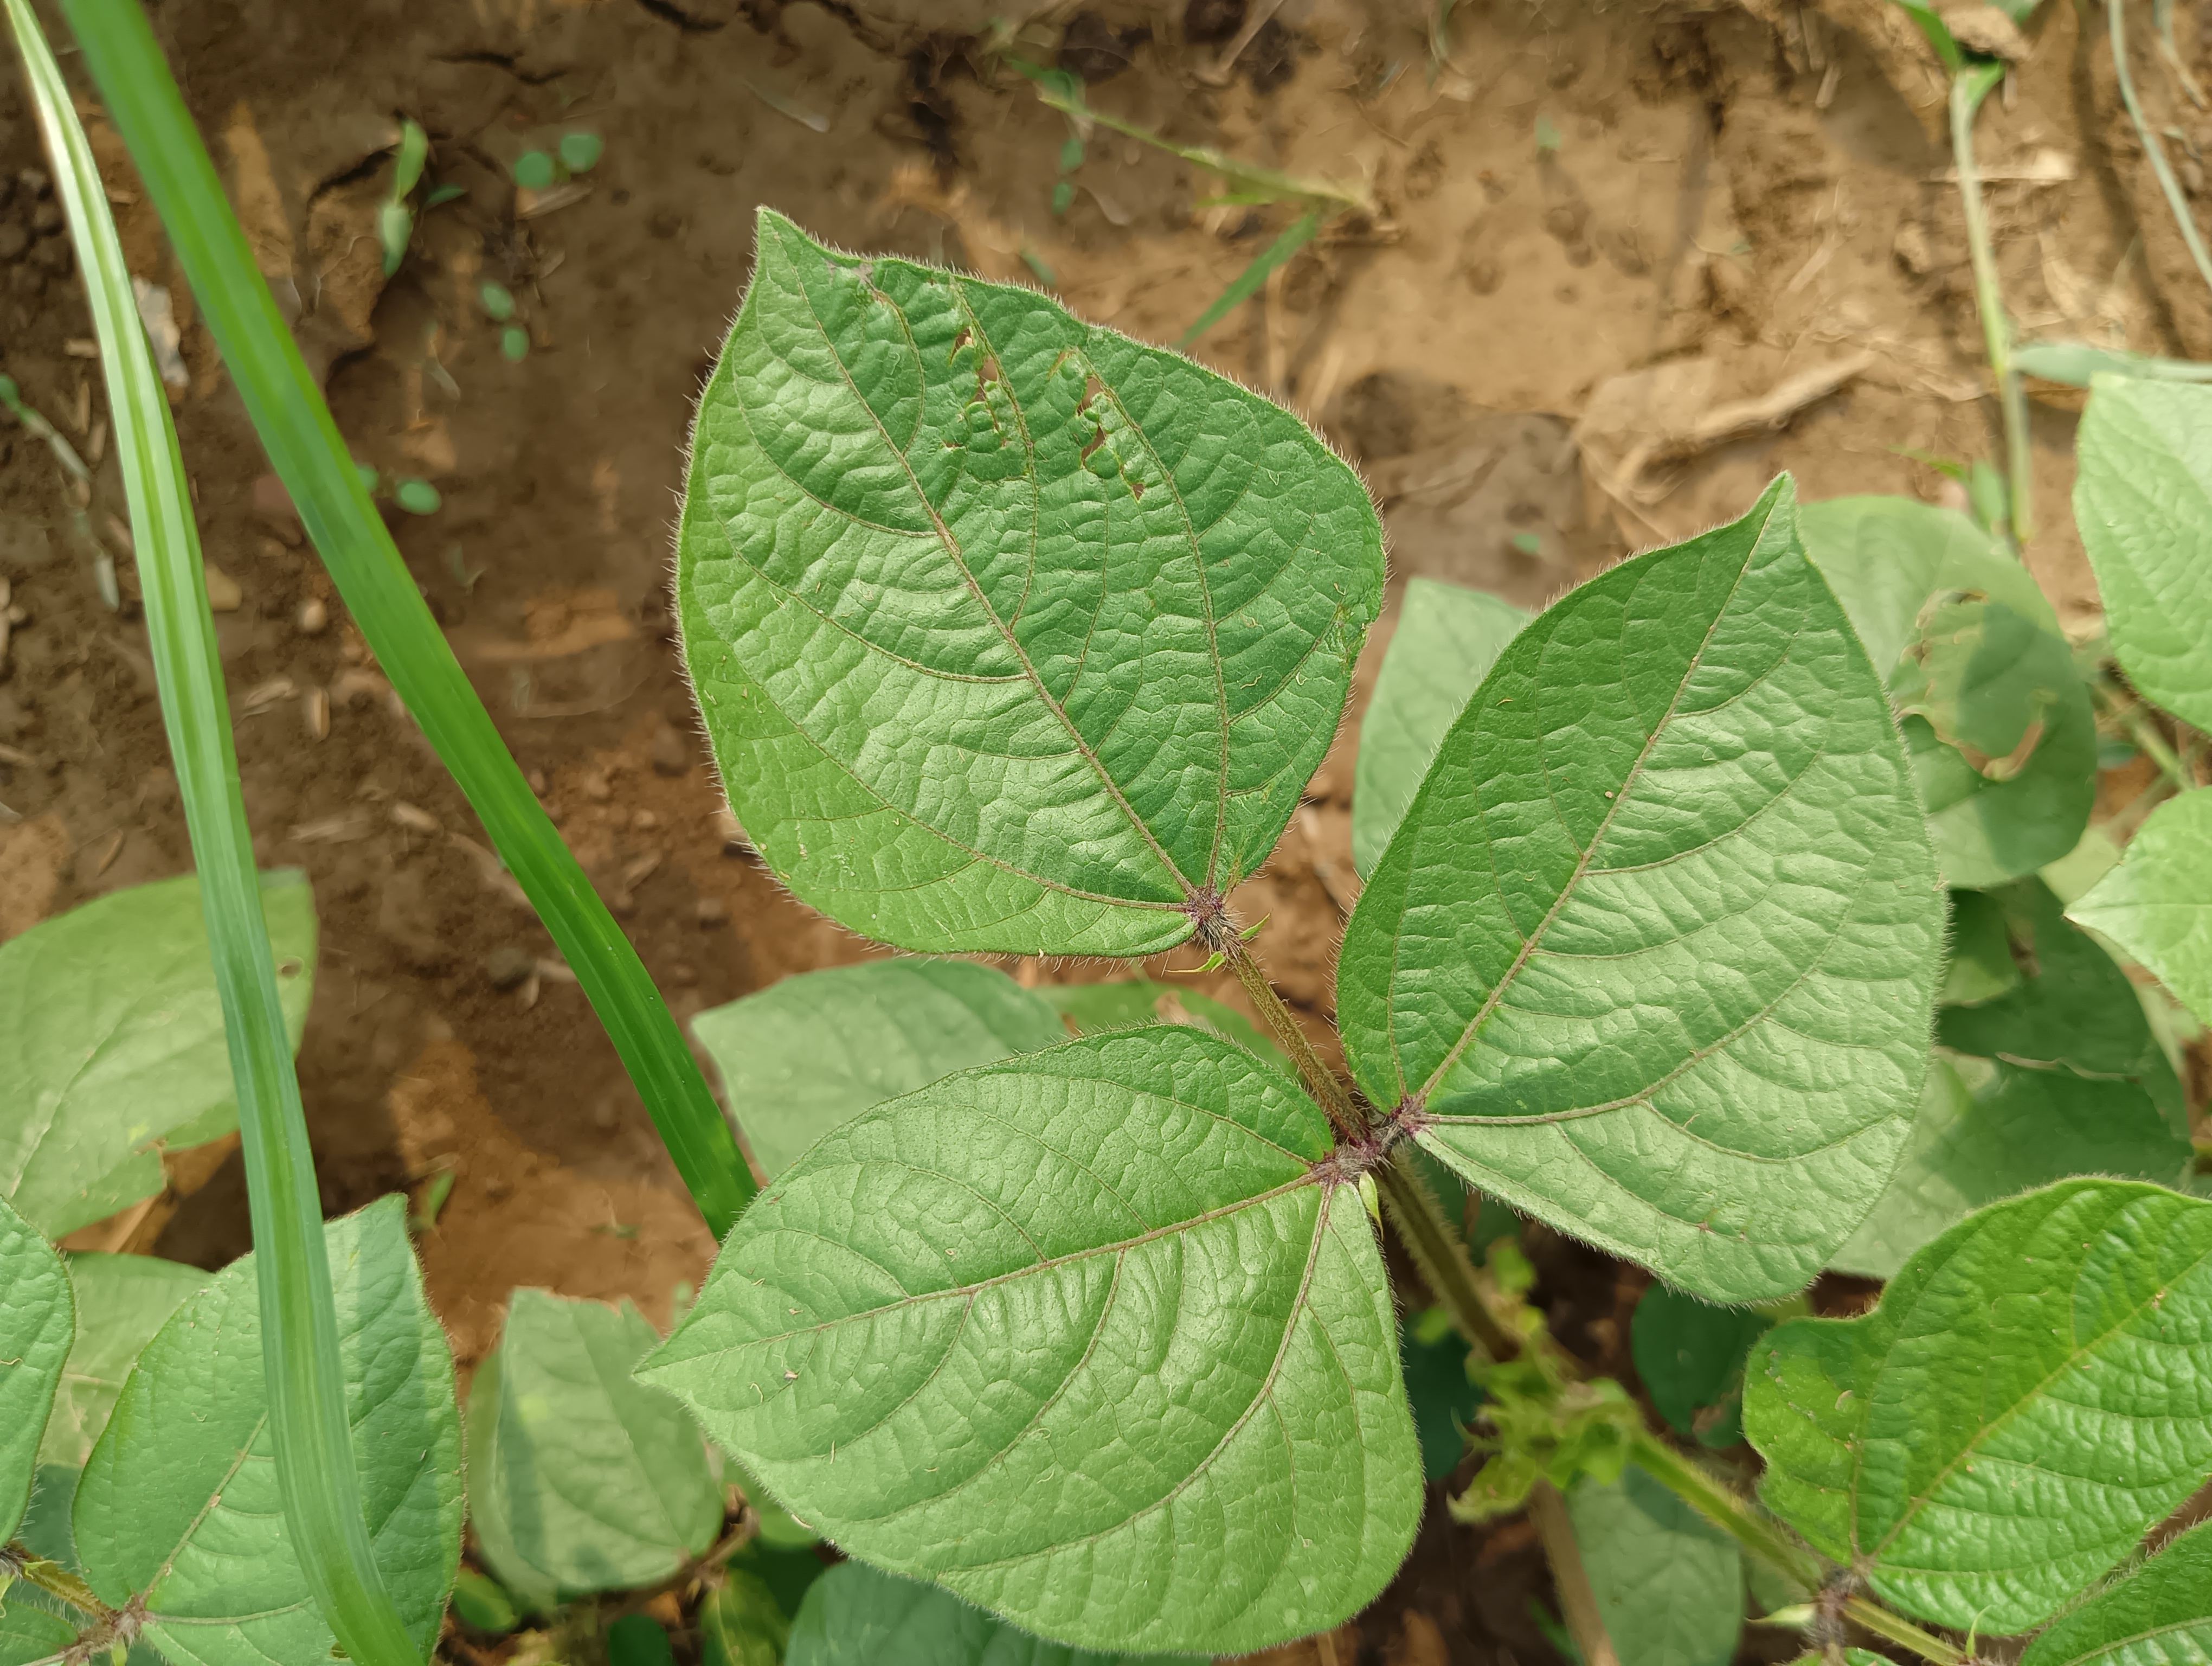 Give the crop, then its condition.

mungbean, healthy
